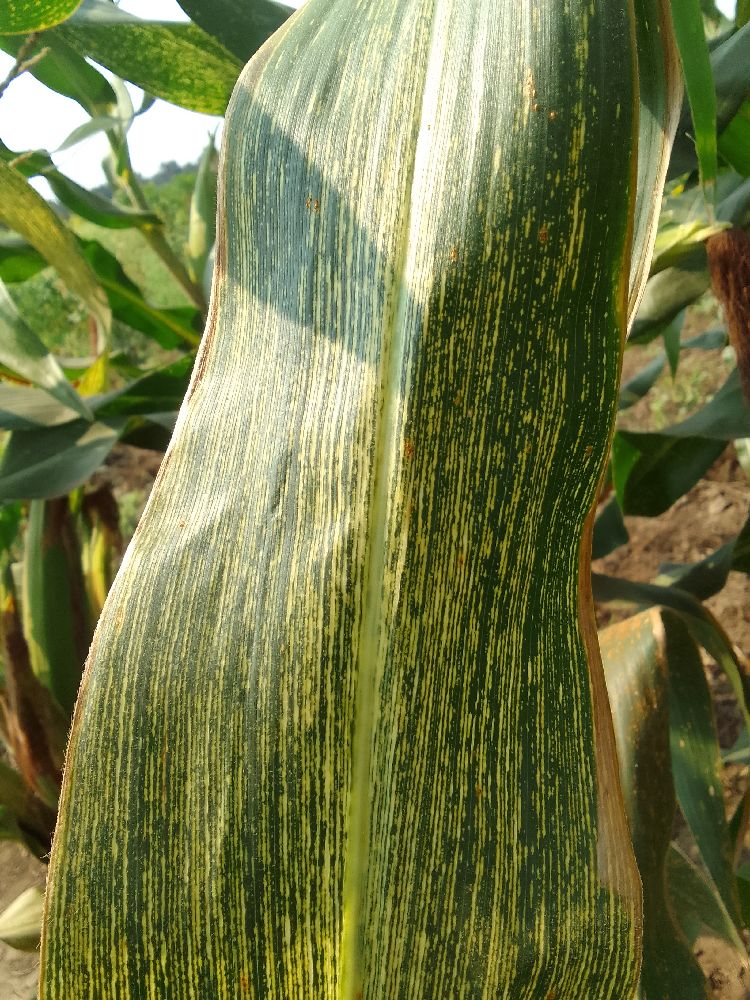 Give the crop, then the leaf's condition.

maize, maize streak virus
